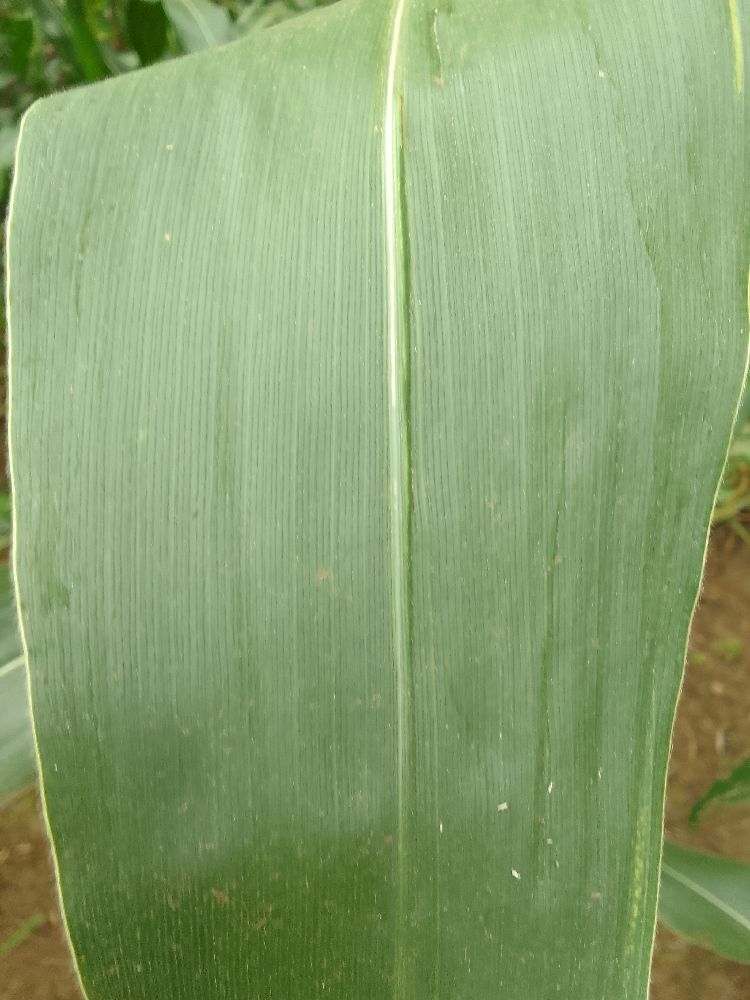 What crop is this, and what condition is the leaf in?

maize, healthy
